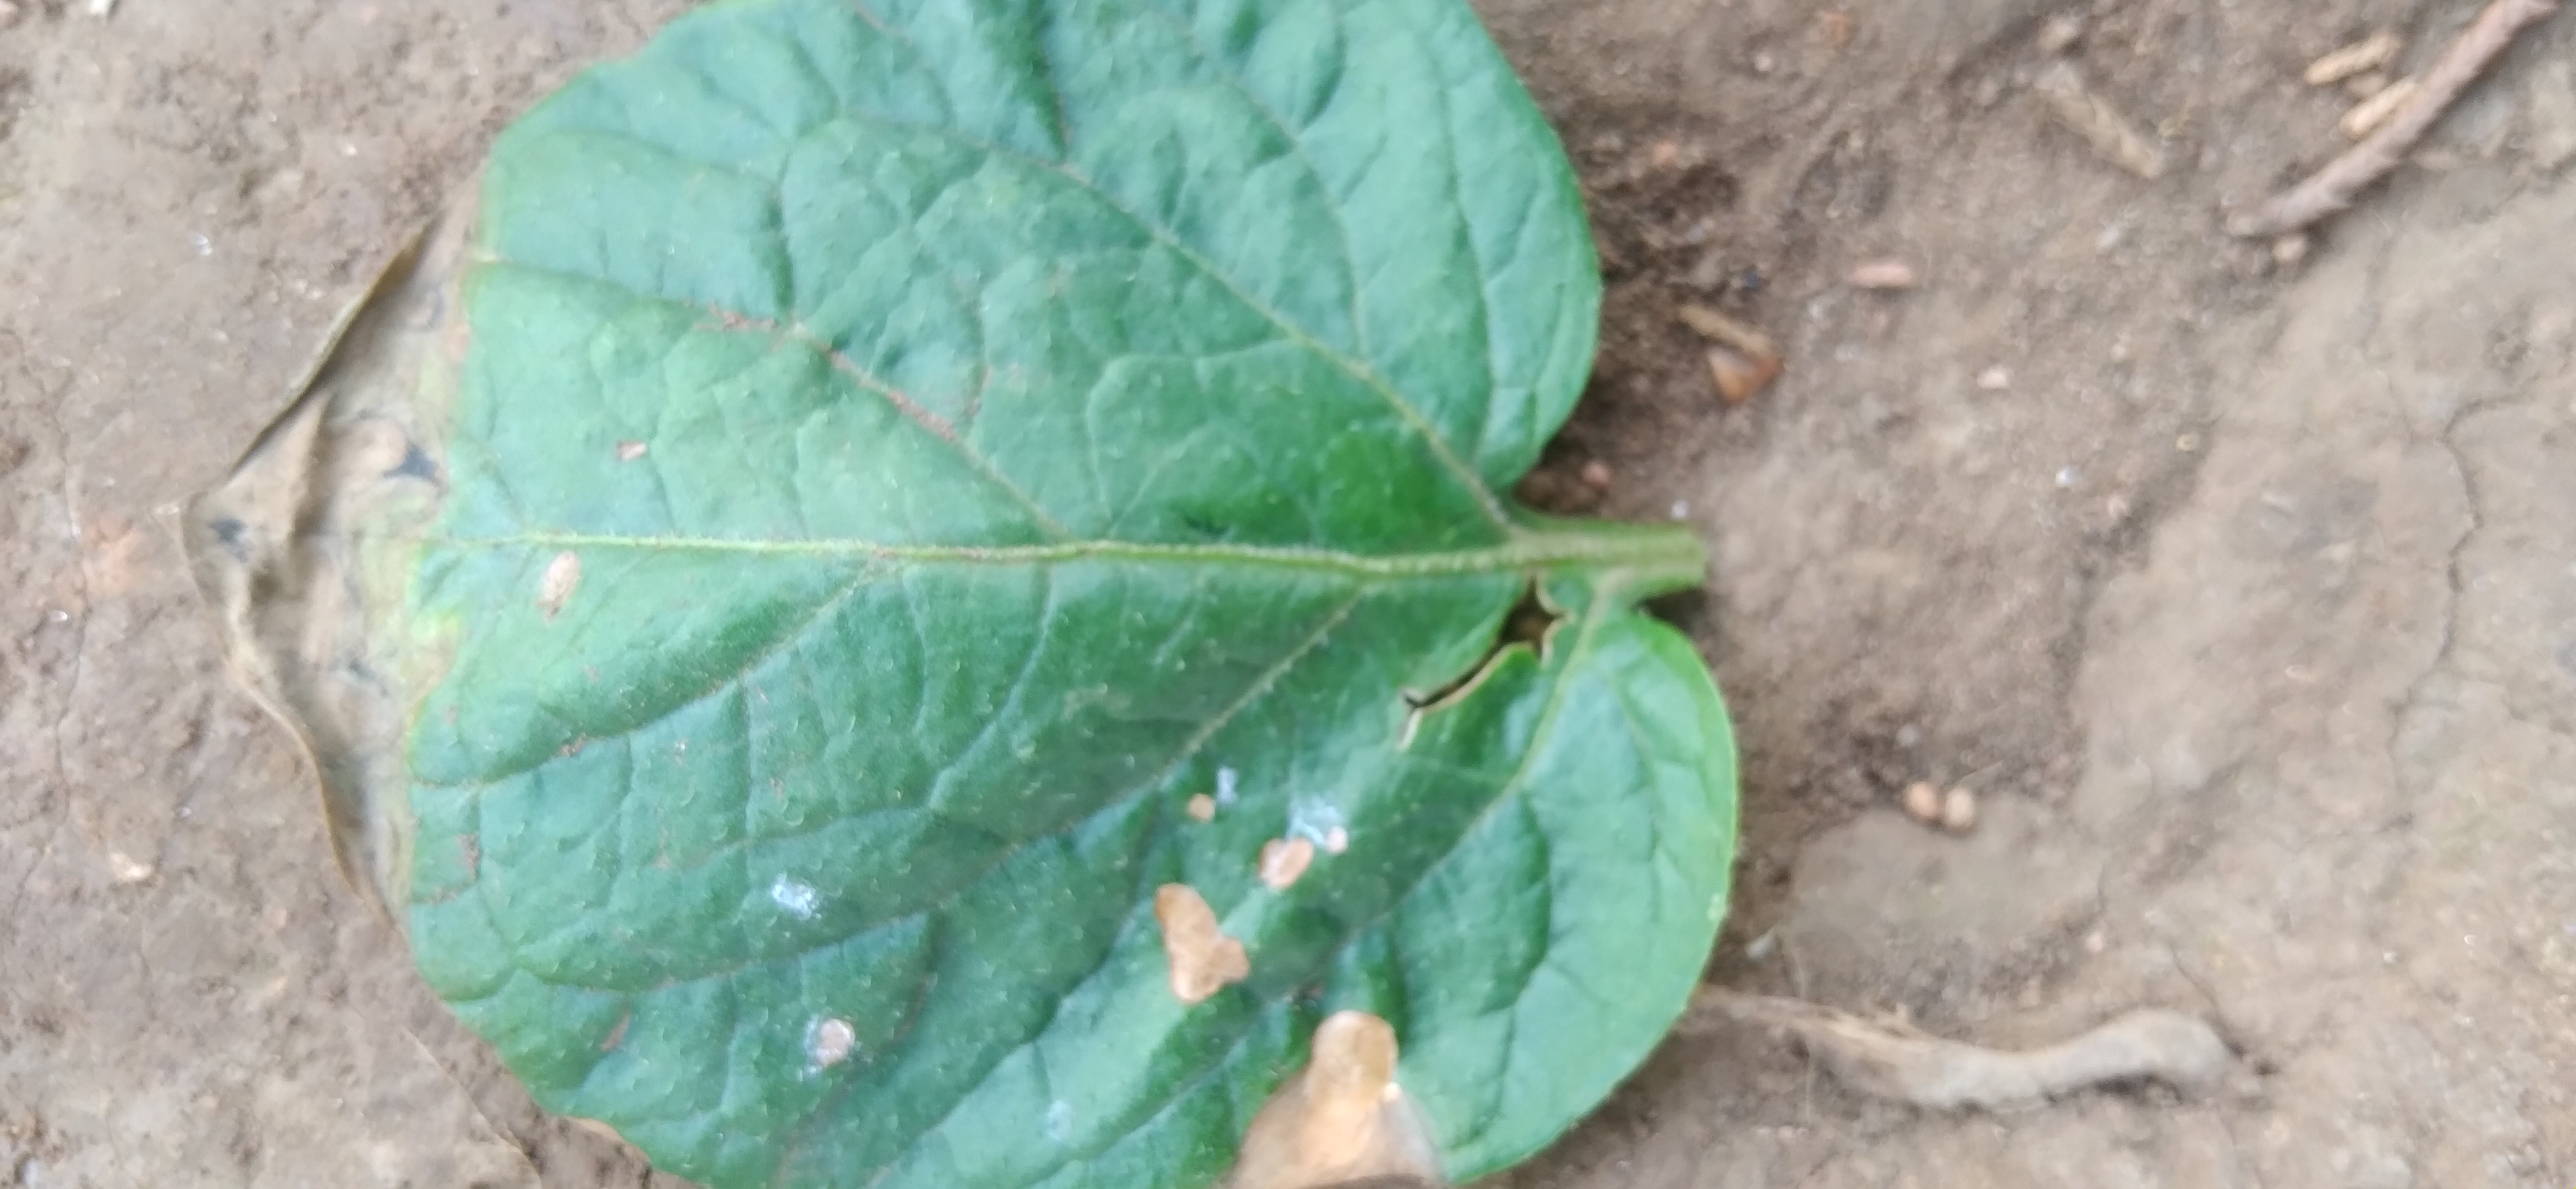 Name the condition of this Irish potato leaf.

early blight
